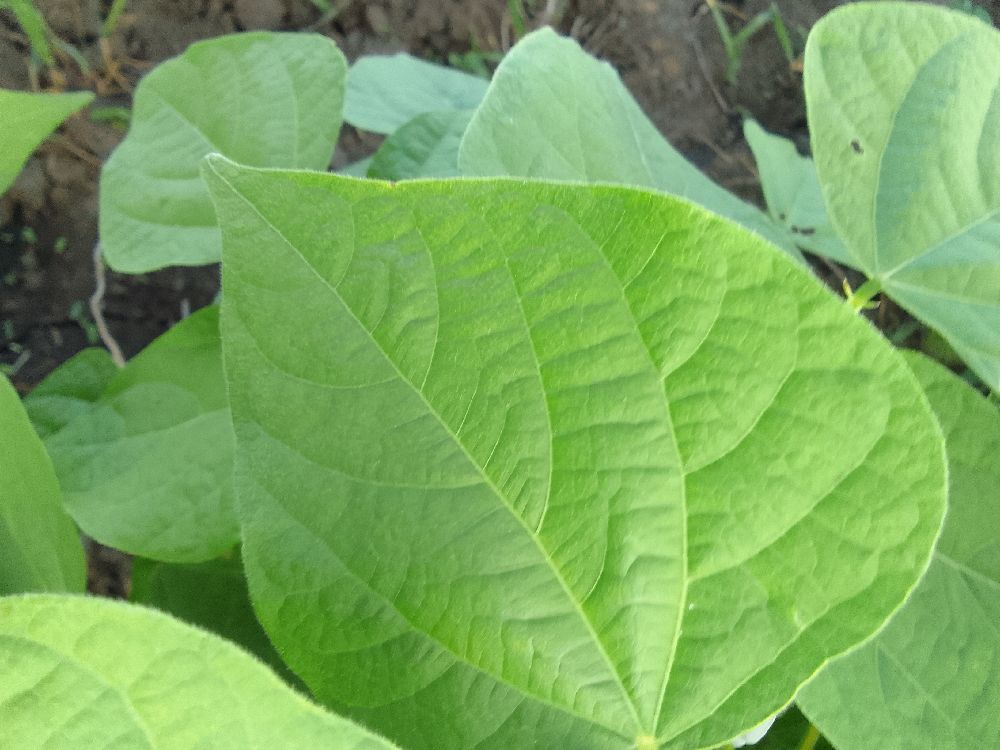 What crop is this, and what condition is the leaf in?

common bean, healthy
